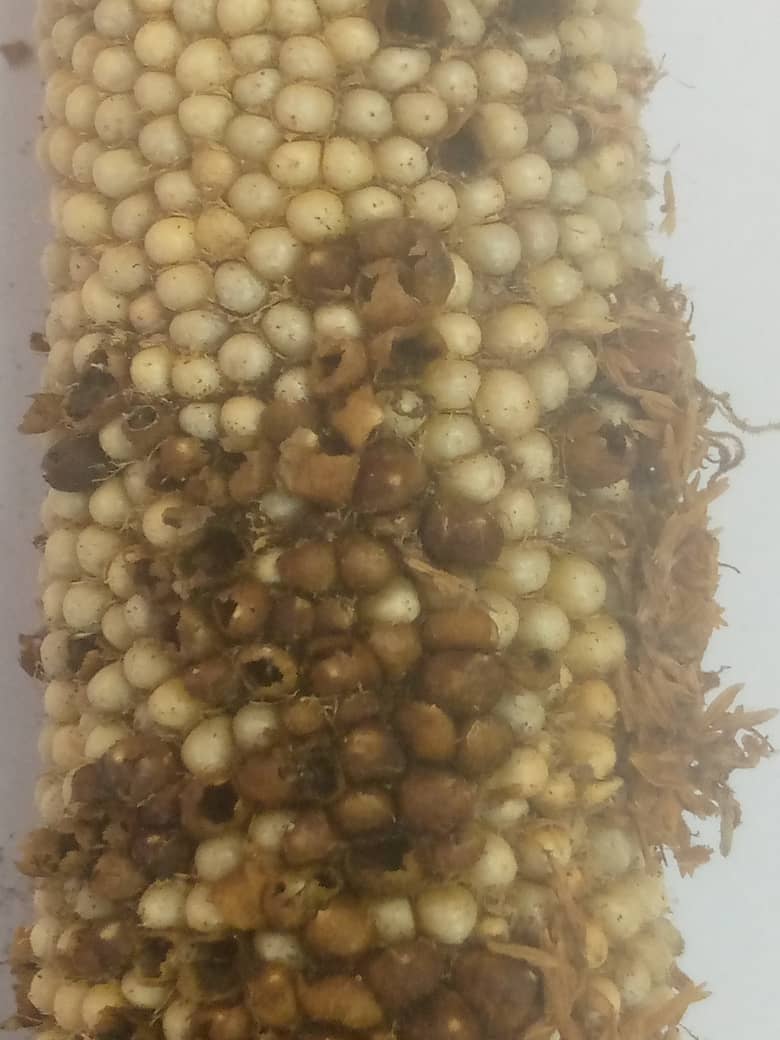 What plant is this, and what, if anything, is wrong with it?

pearl millet, smut
